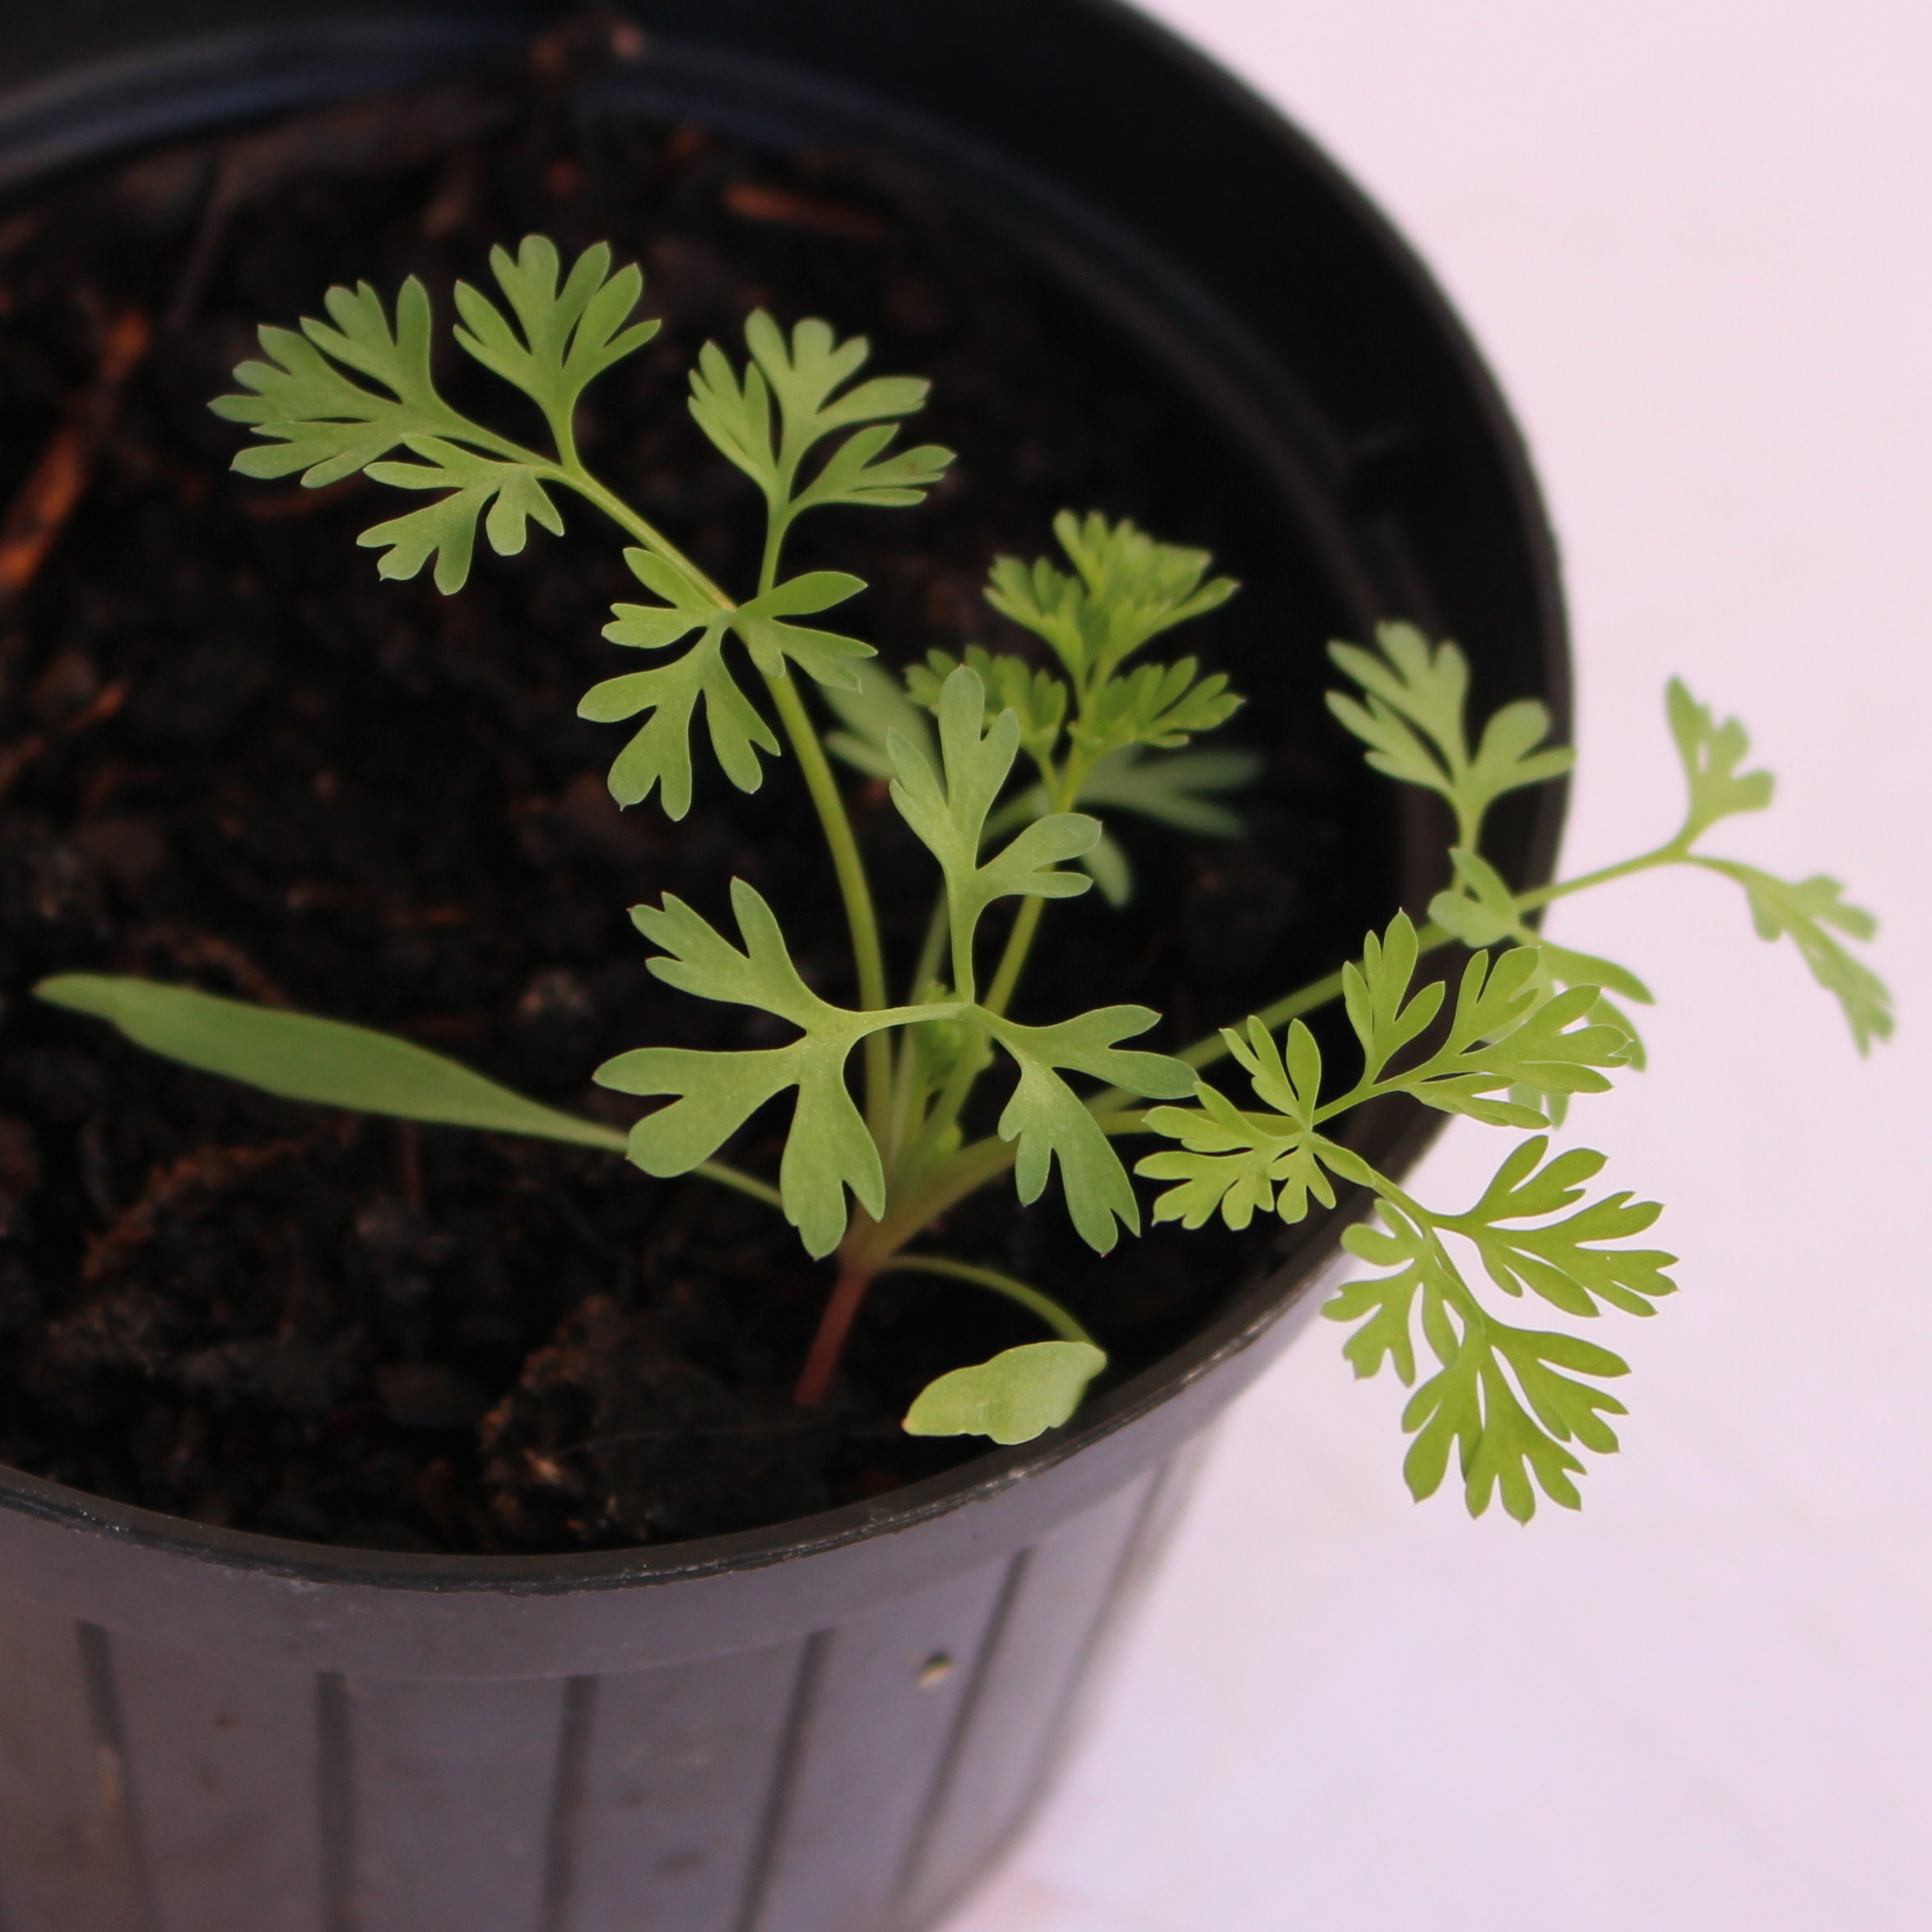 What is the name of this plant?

Fumaria officinalis
